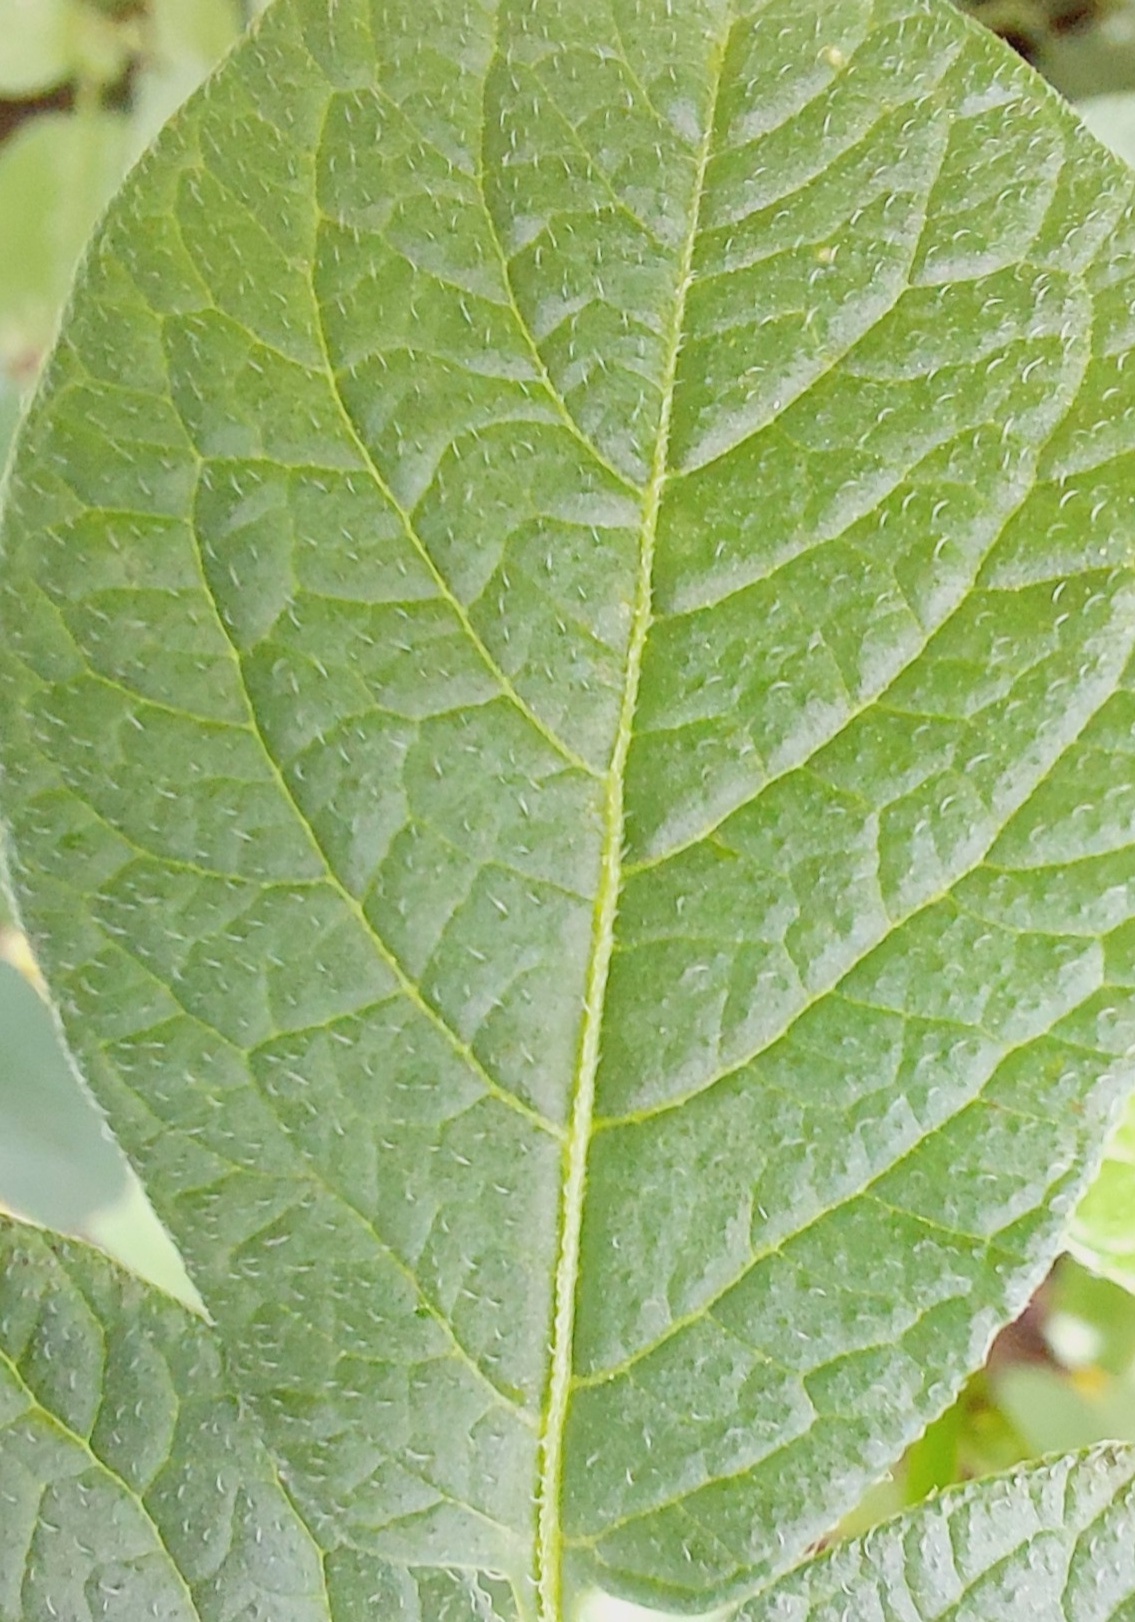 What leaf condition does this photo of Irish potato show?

healthy
